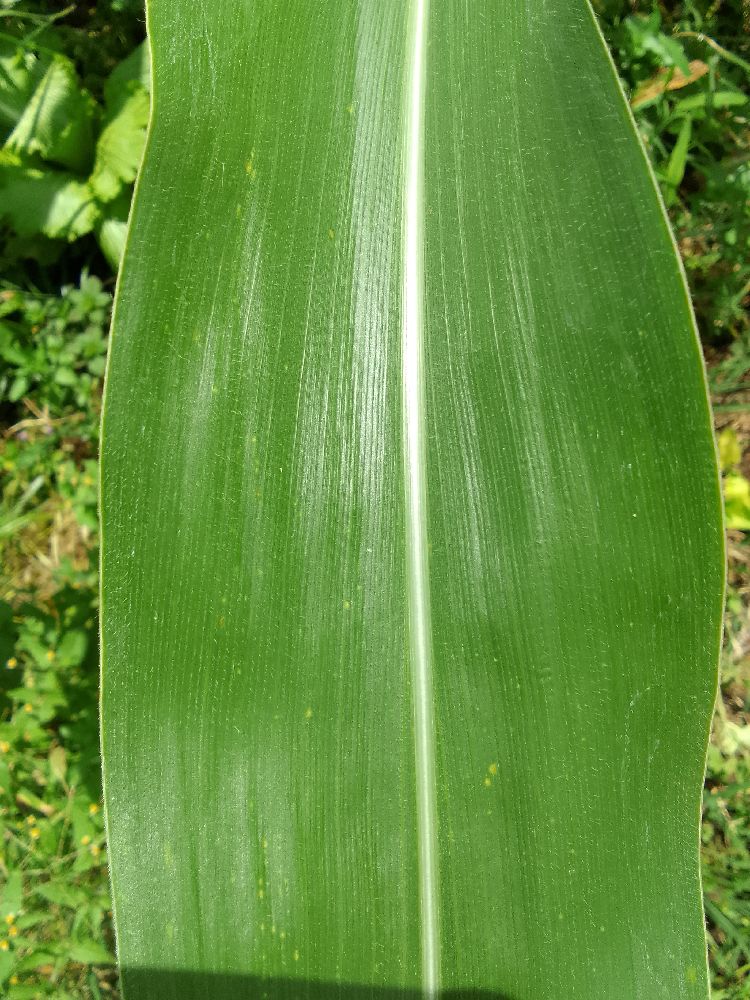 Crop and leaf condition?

maize, healthy
